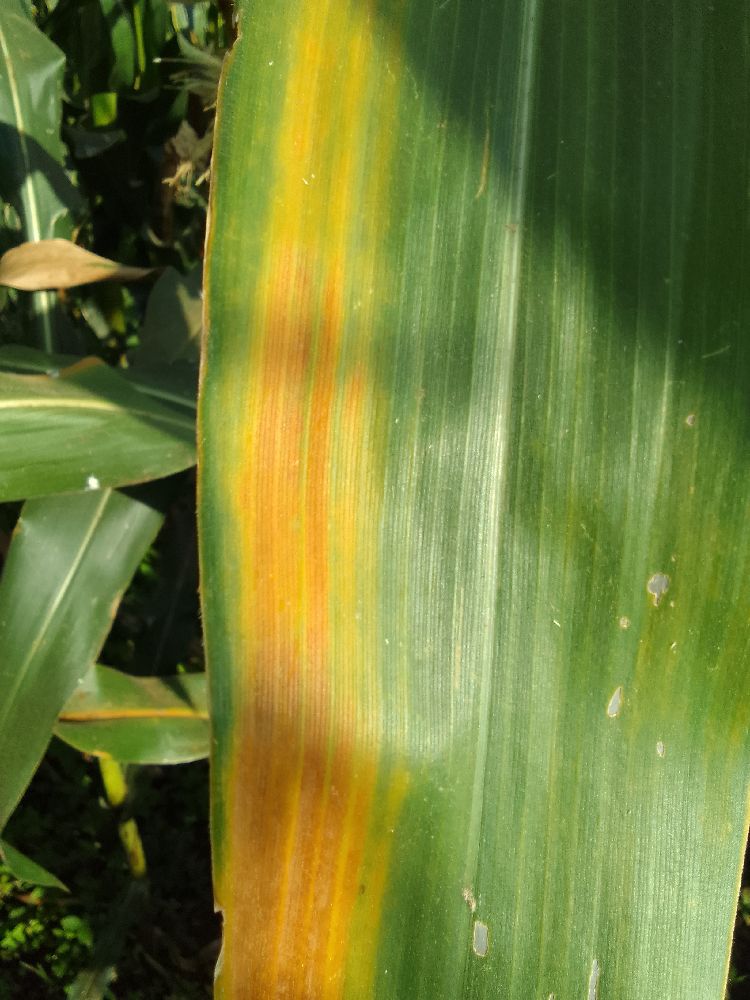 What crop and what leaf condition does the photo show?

maize, maize lethal necrosis
